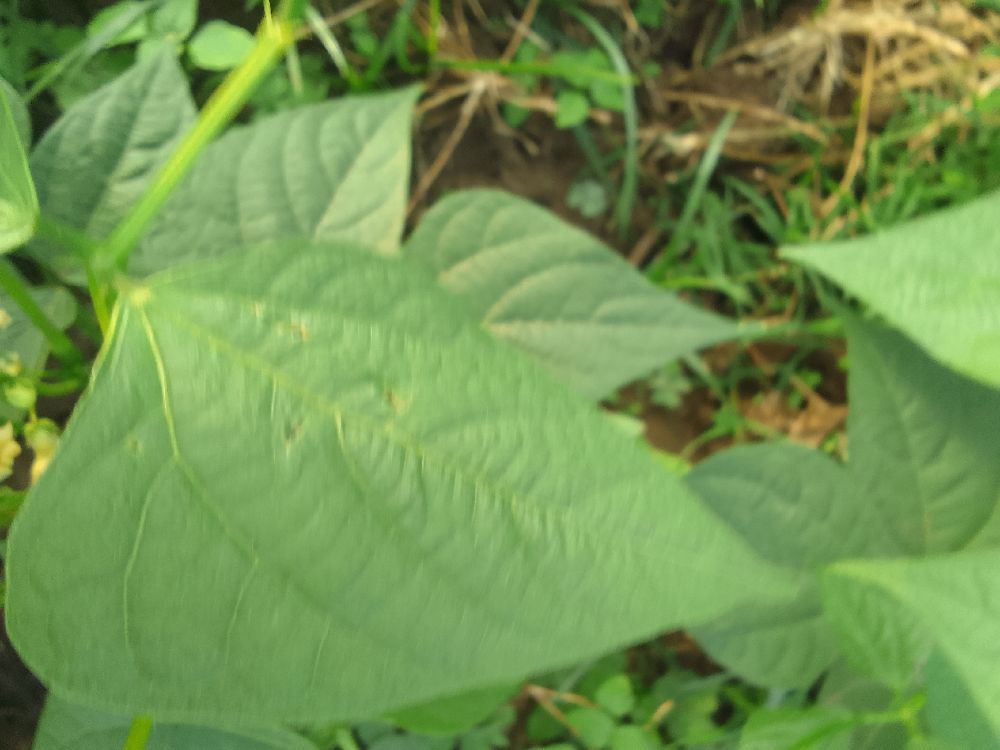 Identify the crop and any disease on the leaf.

common bean, healthy
